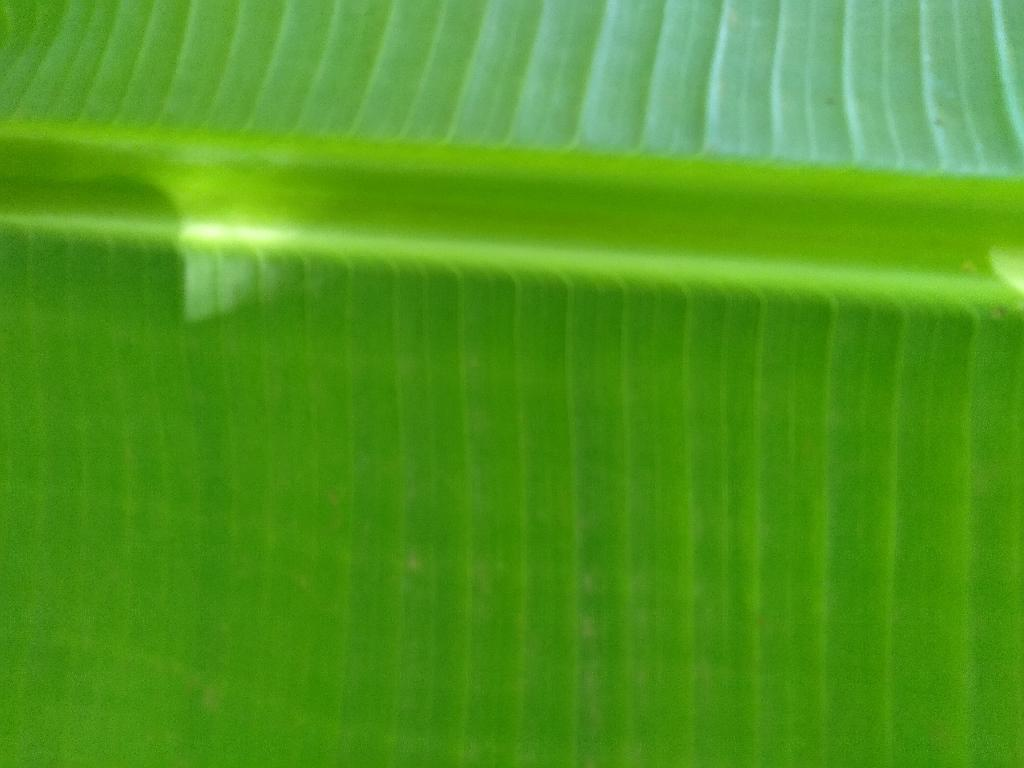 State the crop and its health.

banana, healthy
